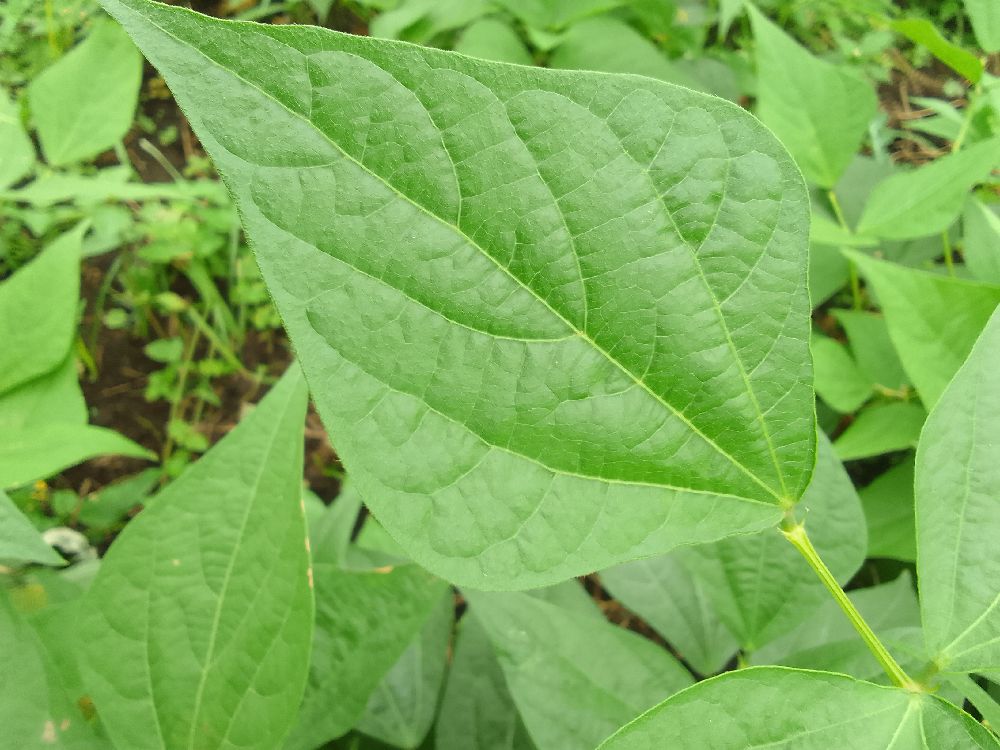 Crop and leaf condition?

common bean, healthy
